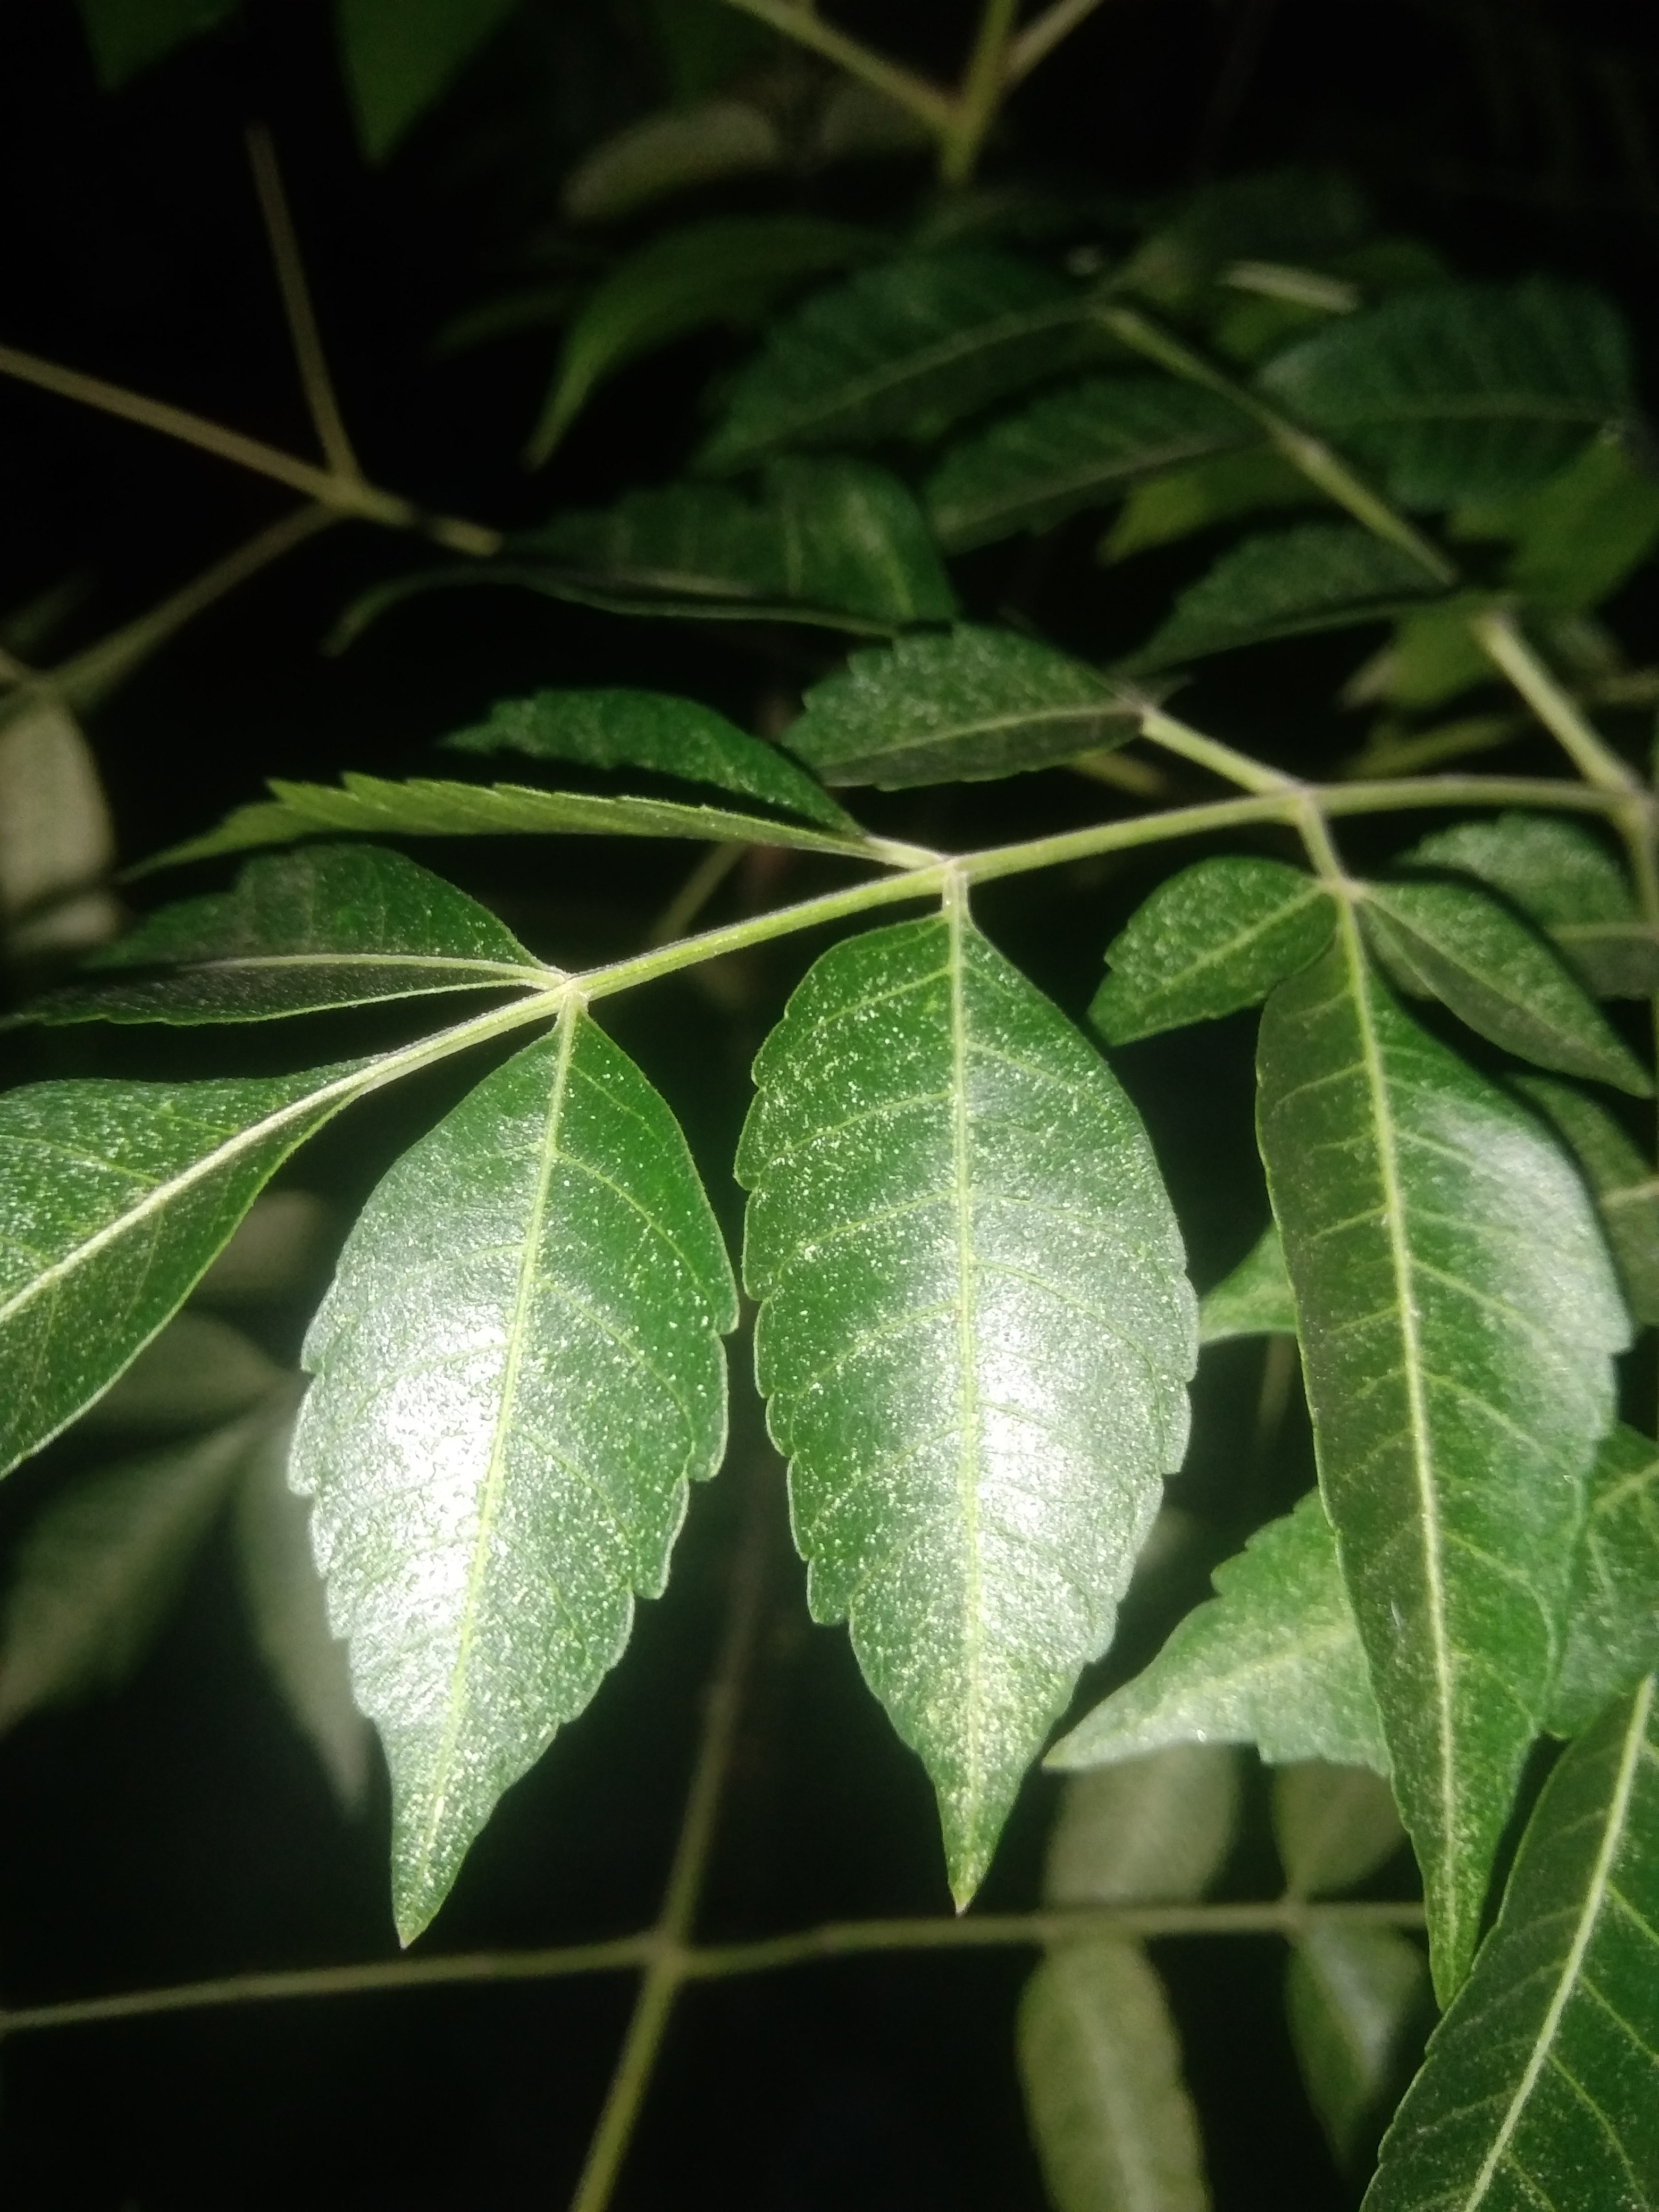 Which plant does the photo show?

neem
